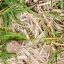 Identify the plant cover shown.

grass
